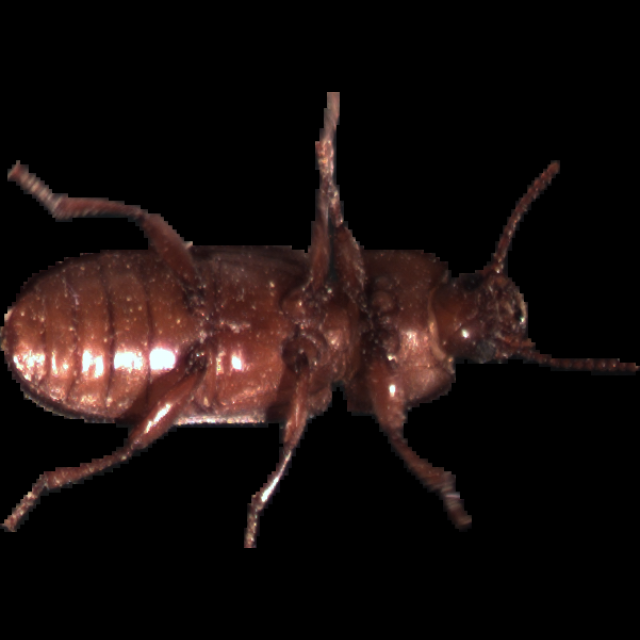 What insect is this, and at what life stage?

mealworm beetle
